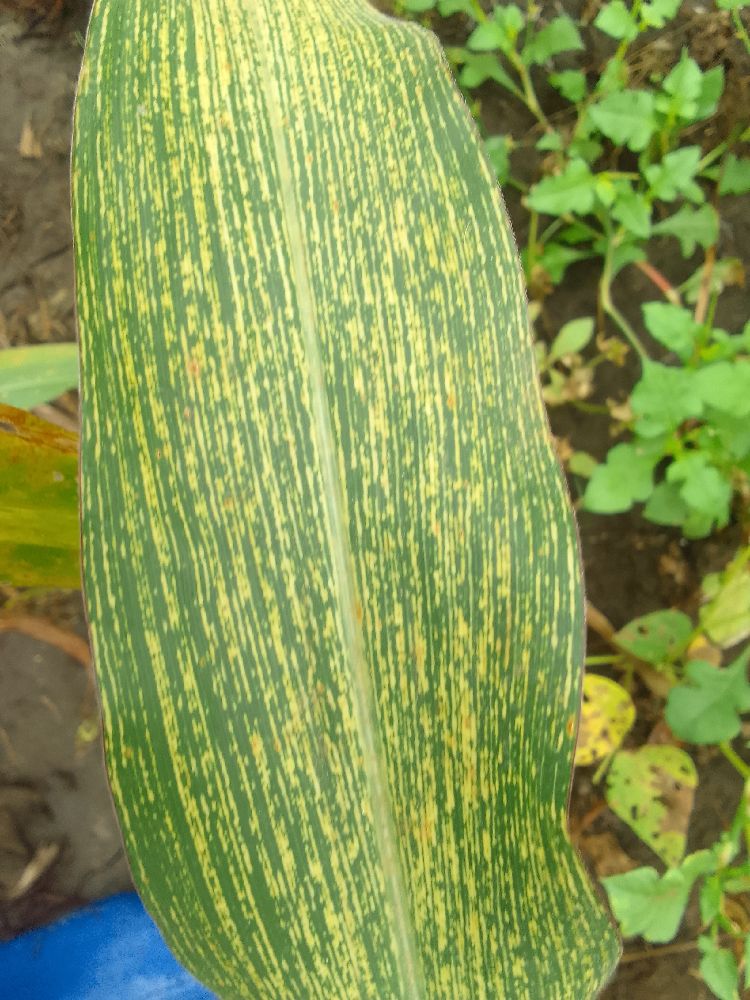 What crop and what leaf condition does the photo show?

maize, maize streak virus
